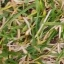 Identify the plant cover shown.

grass
